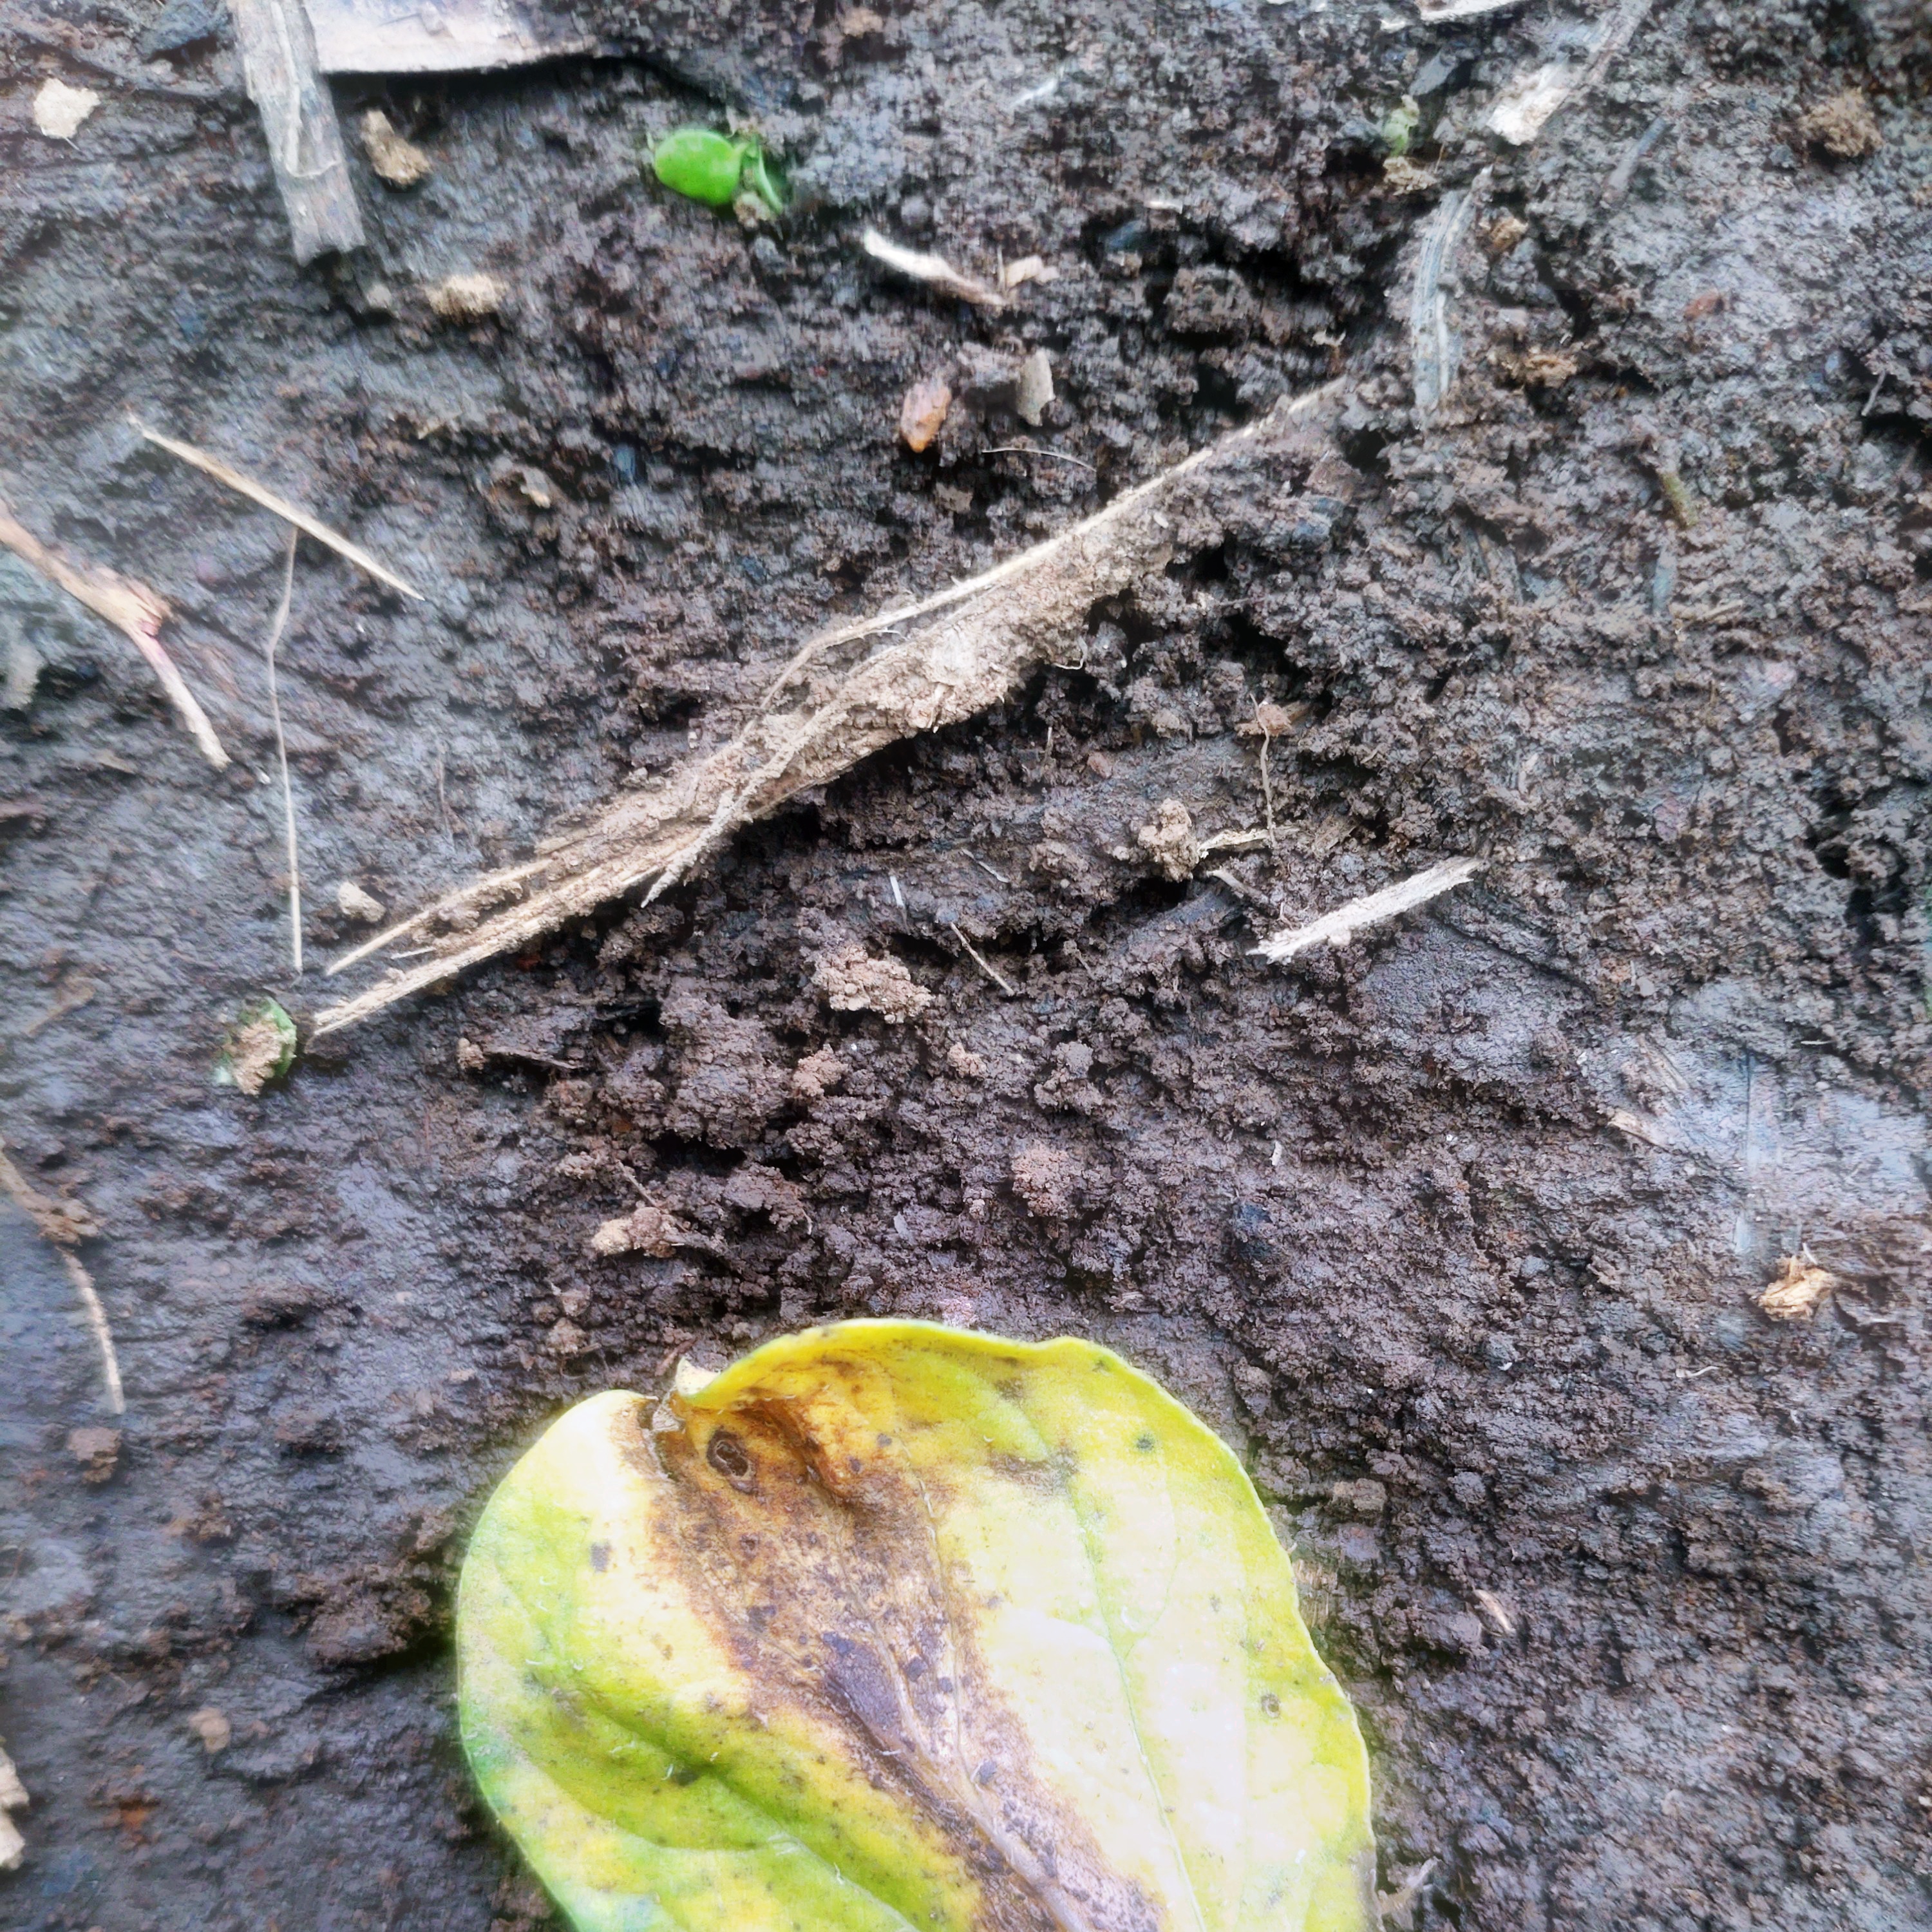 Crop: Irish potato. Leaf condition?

late blight
